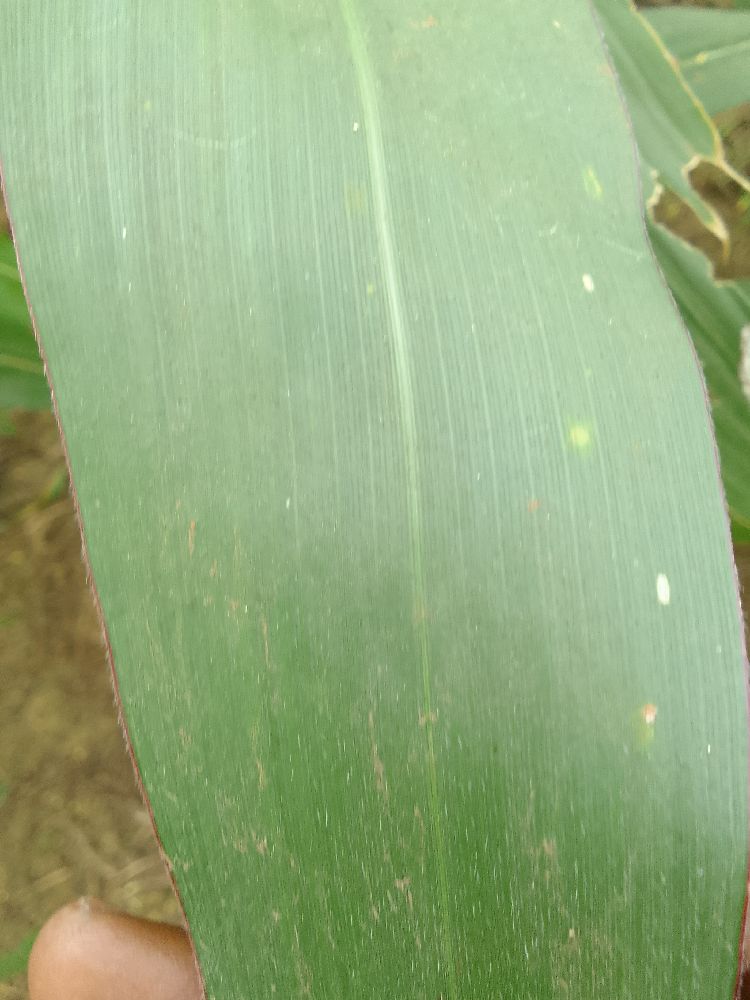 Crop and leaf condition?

maize, healthy
